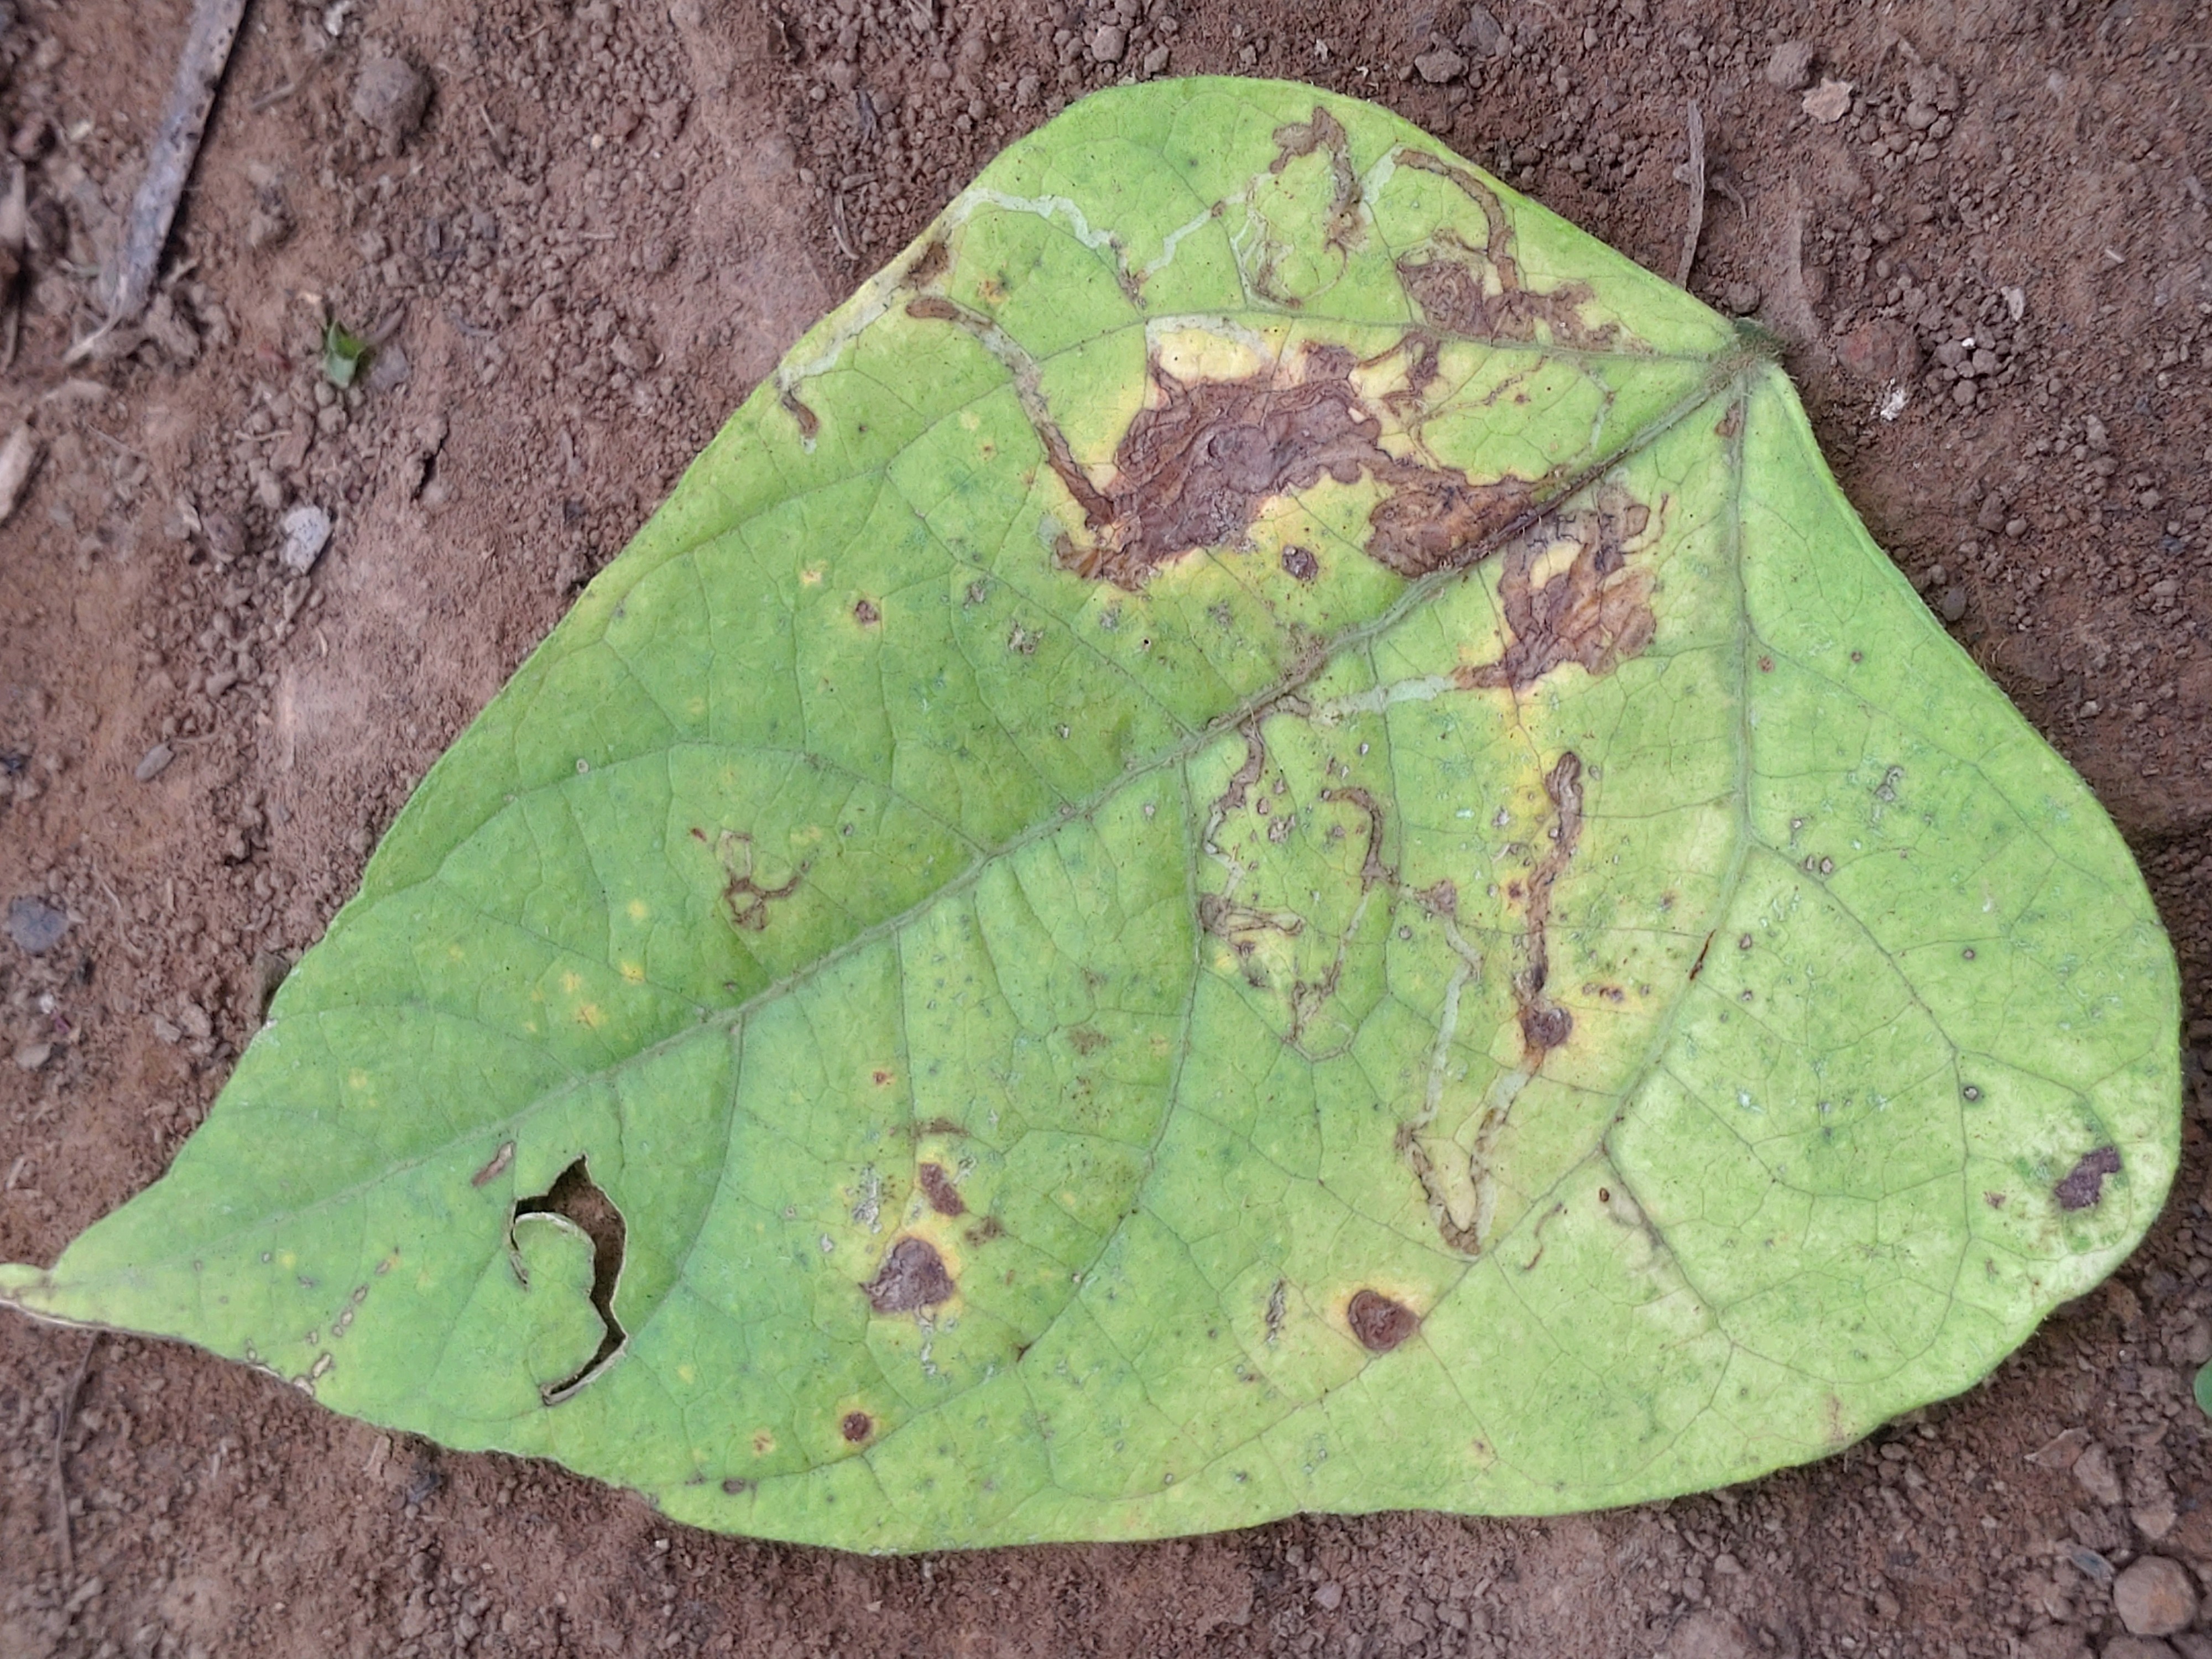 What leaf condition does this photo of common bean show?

anthracnose
